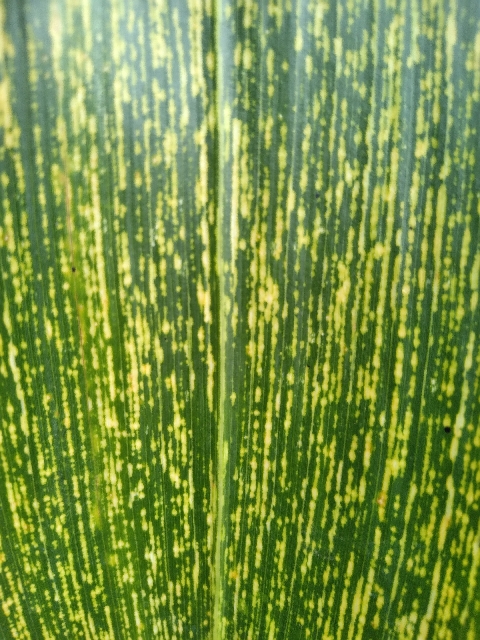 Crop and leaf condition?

maize, maize streak virus
